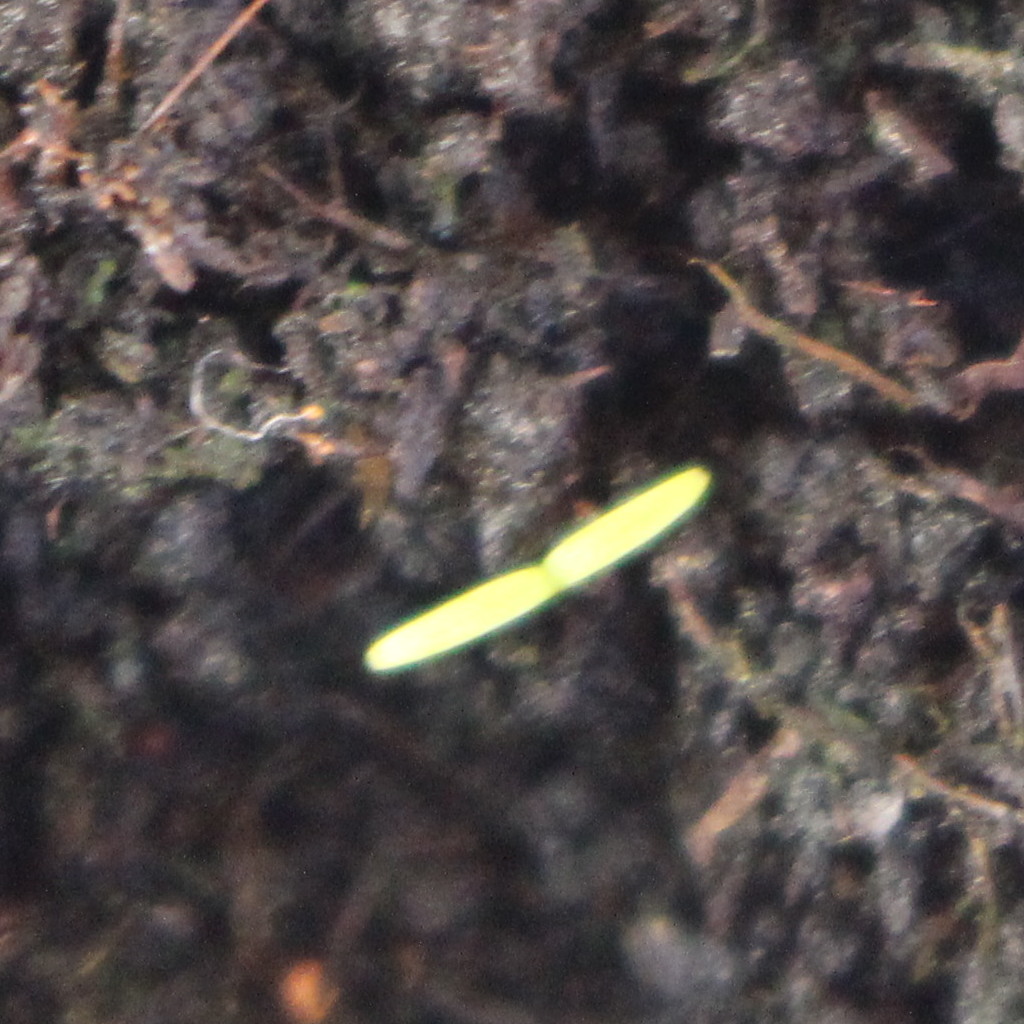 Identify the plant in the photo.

Papaver rhoeas
